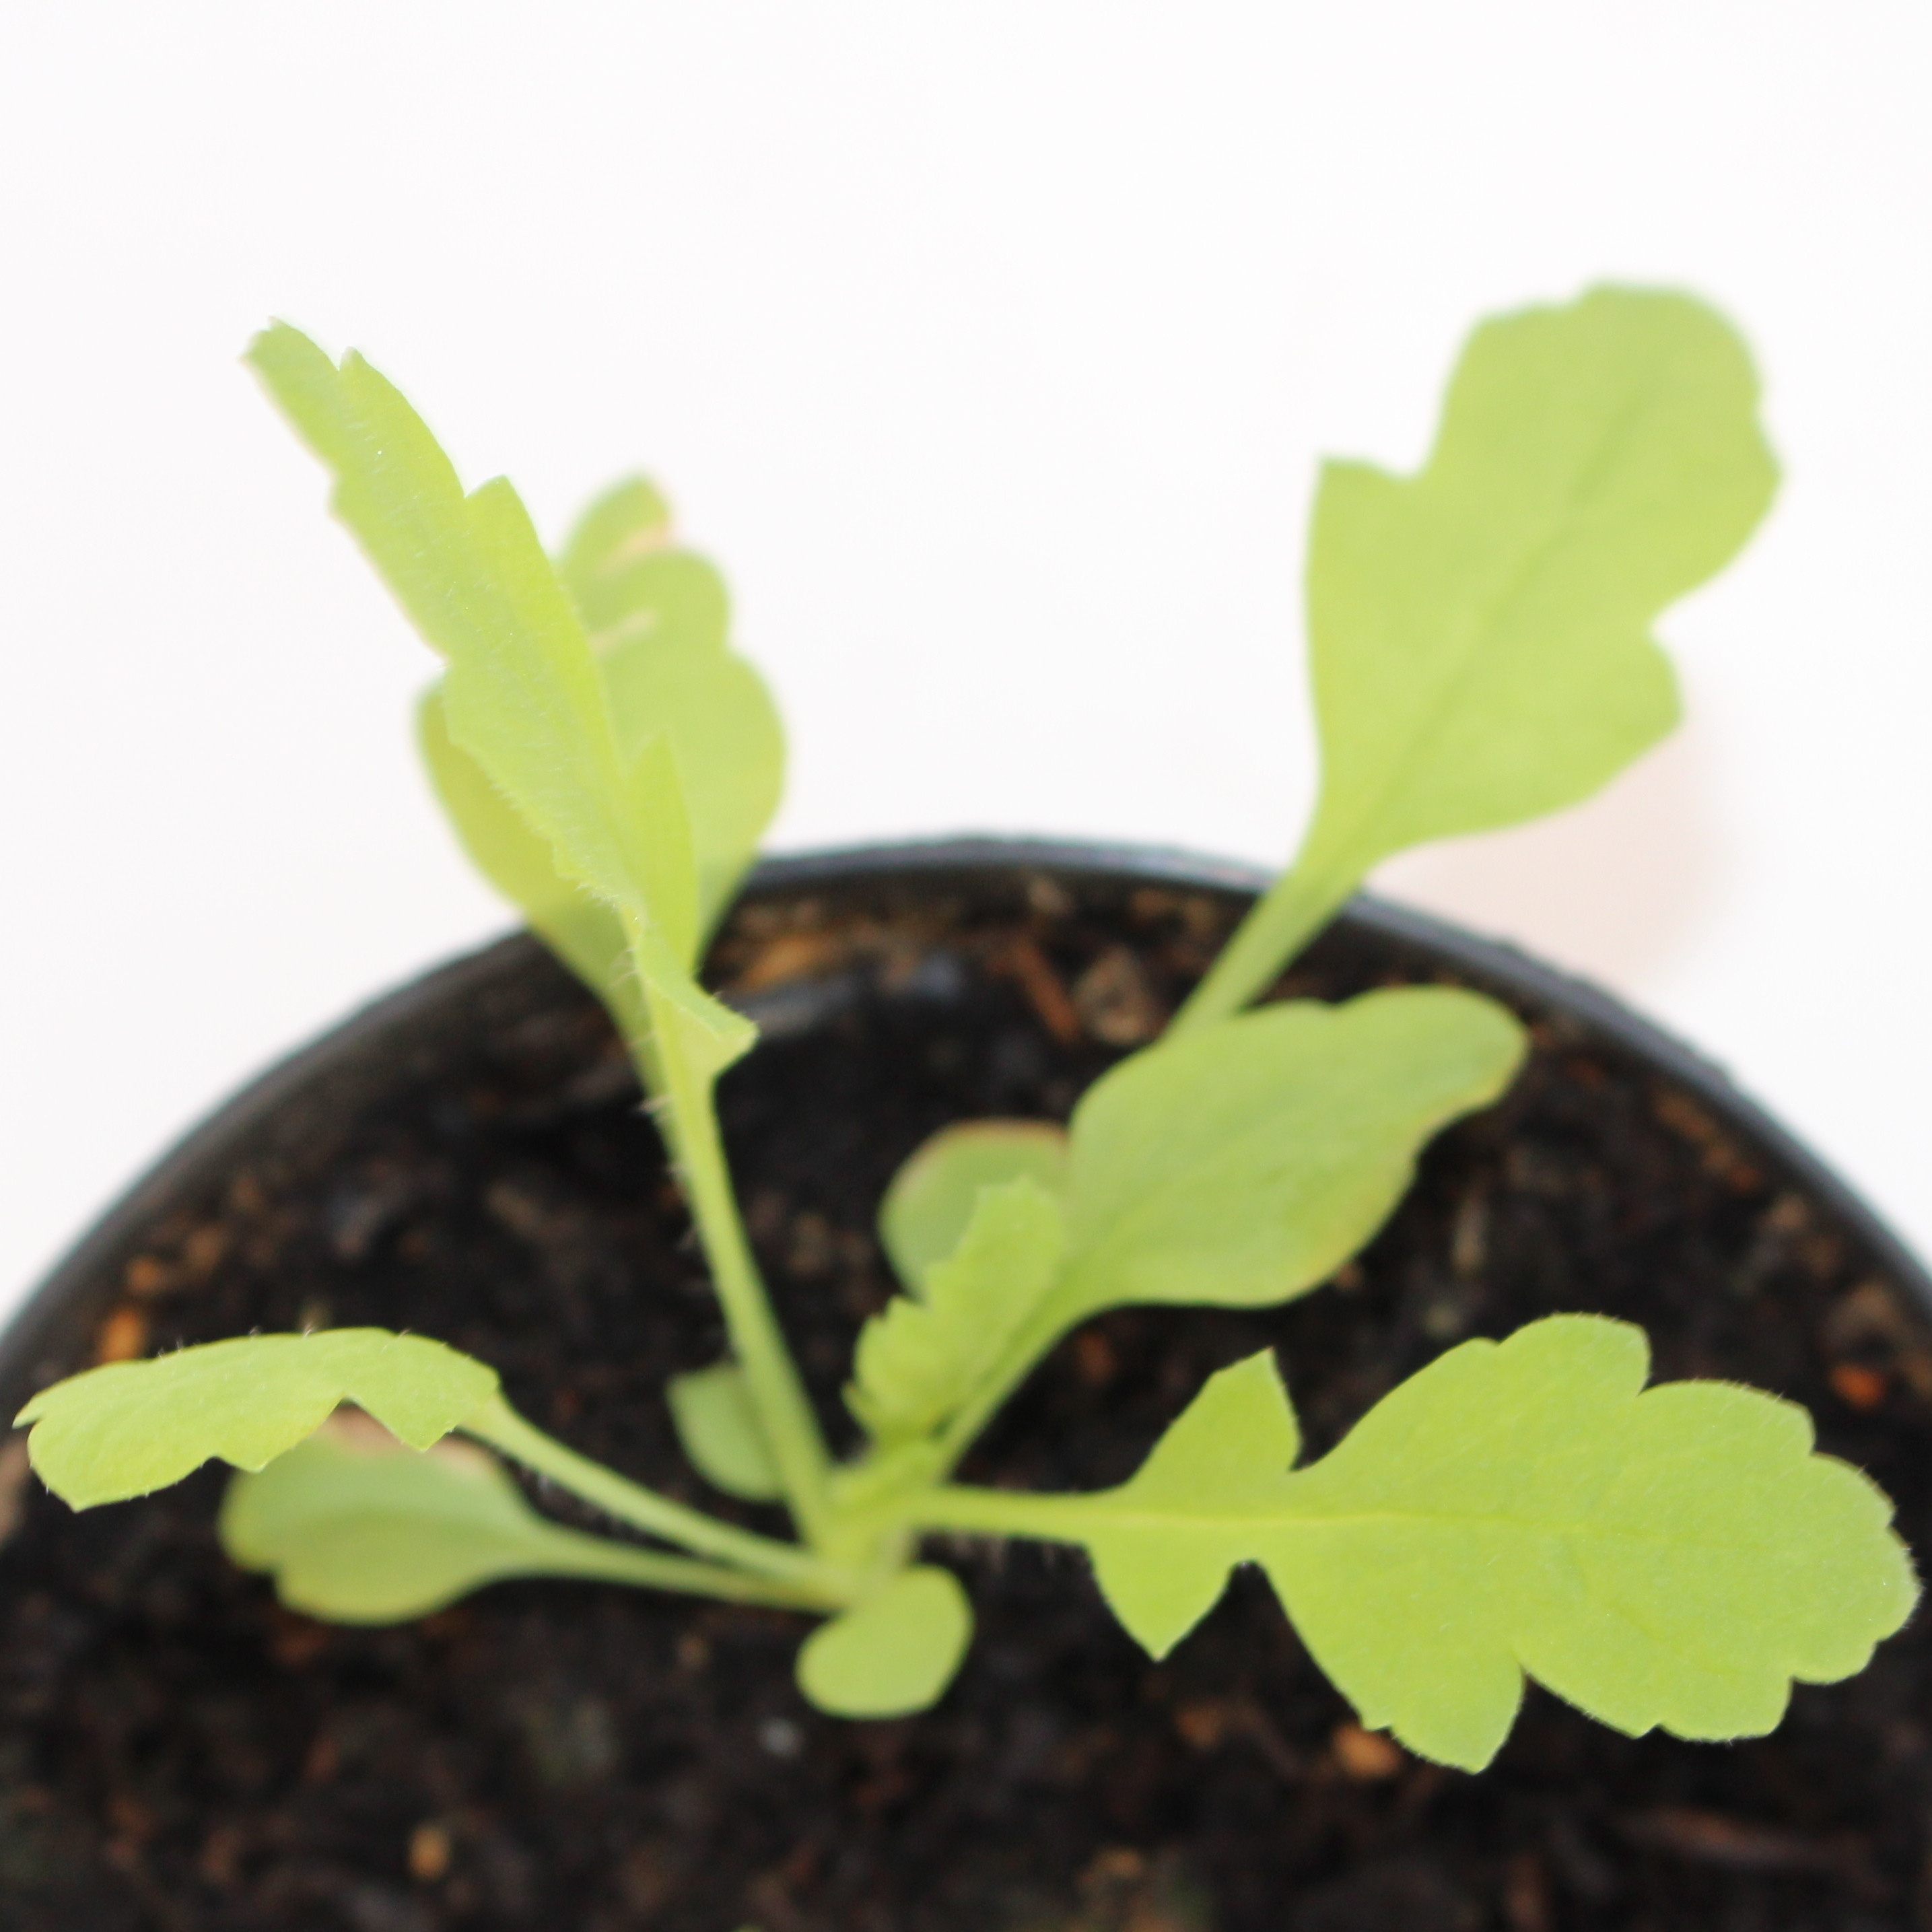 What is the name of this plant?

Papaver rhoeas
